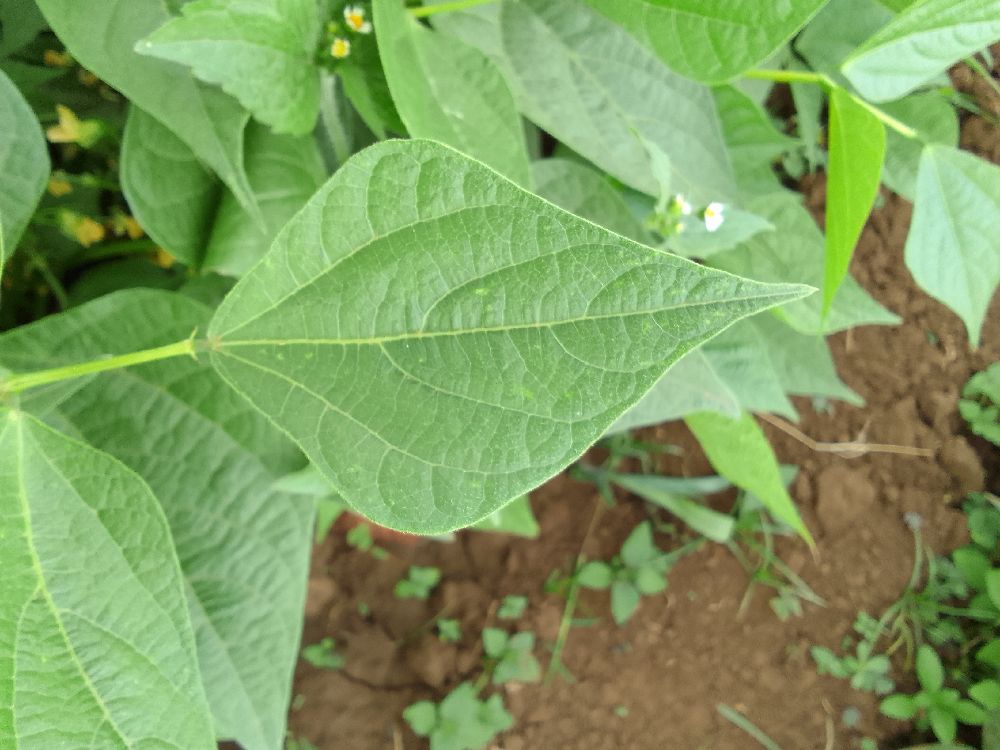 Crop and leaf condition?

common bean, healthy
